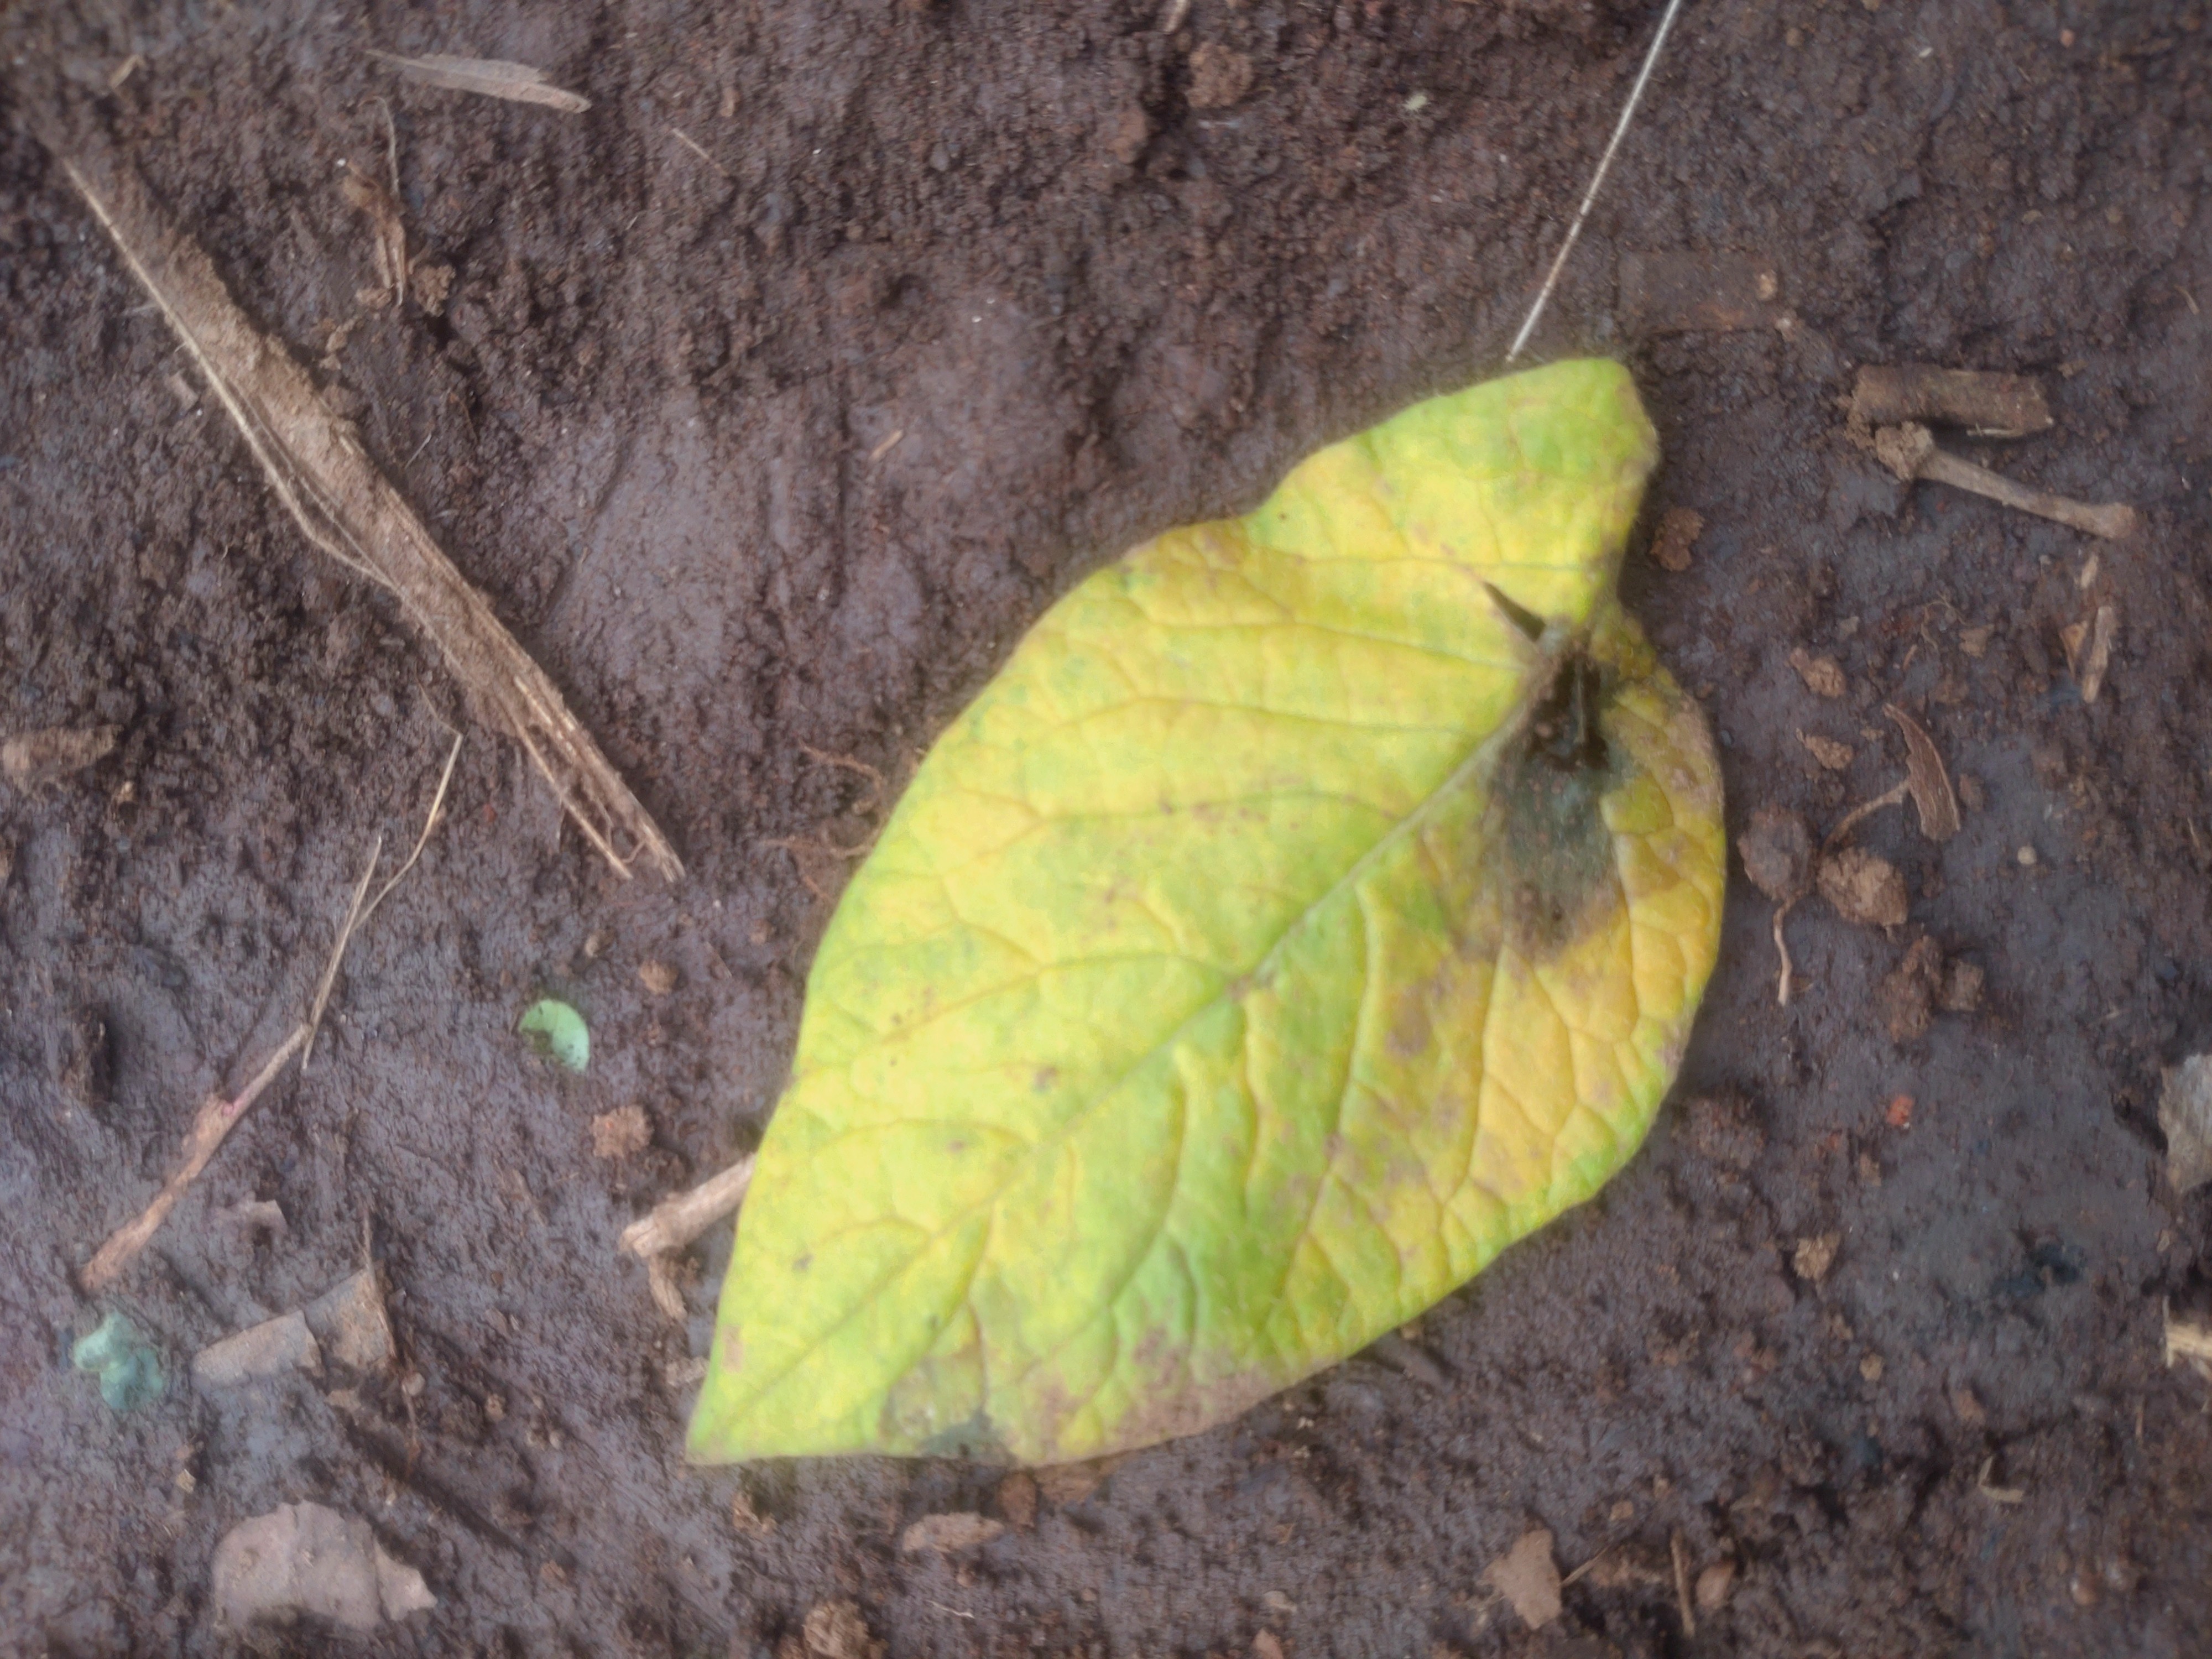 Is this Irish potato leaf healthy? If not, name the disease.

late blight
